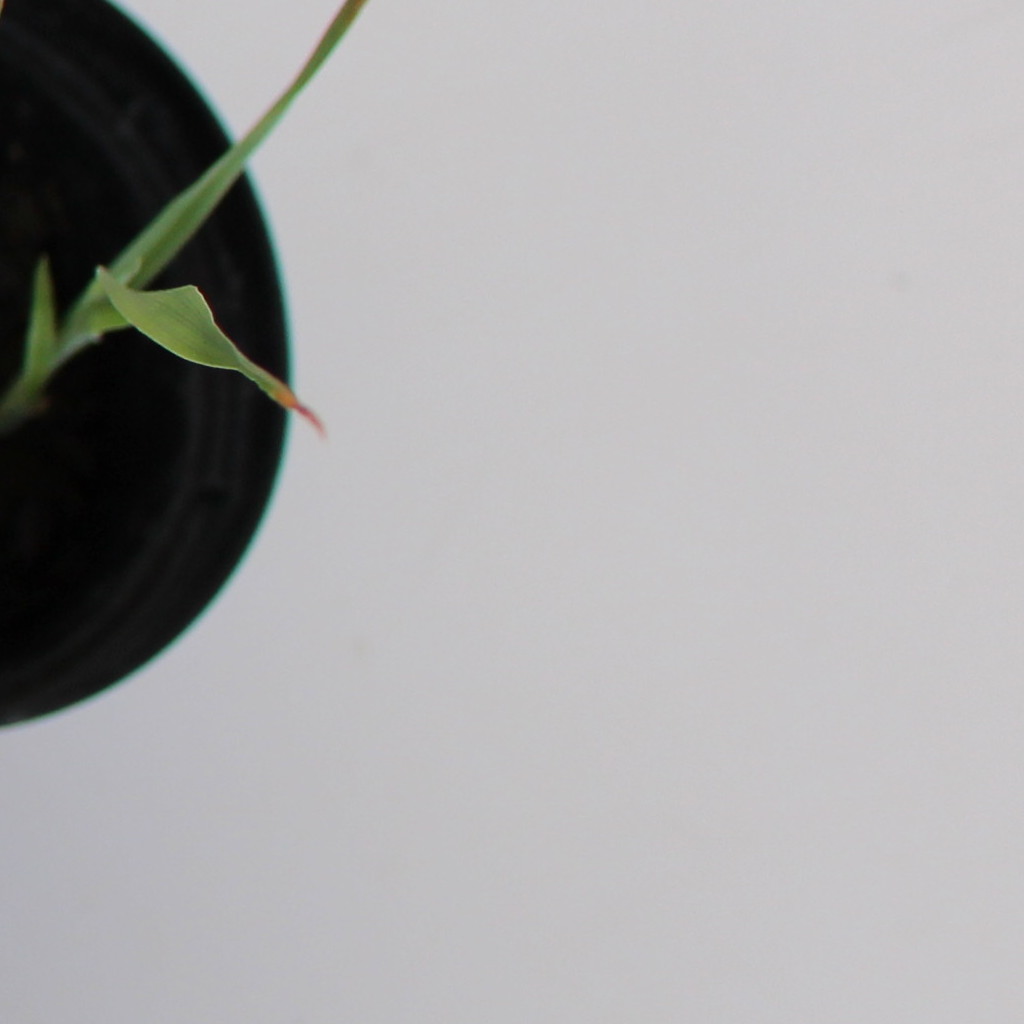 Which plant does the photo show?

Avena sterilis
